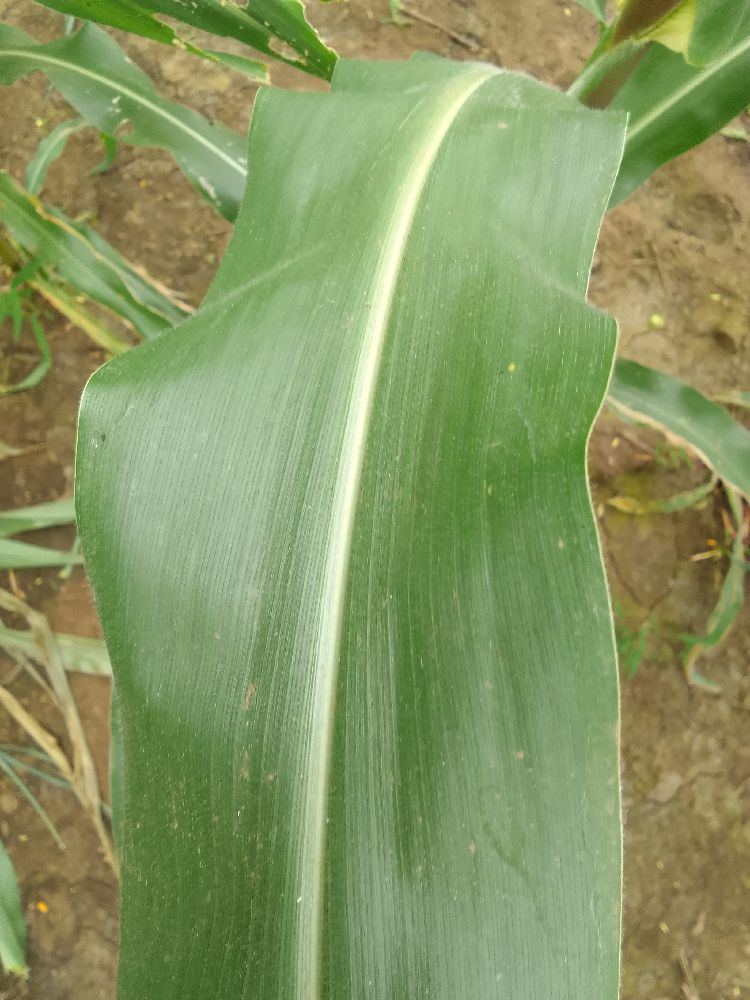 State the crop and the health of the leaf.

maize, healthy
